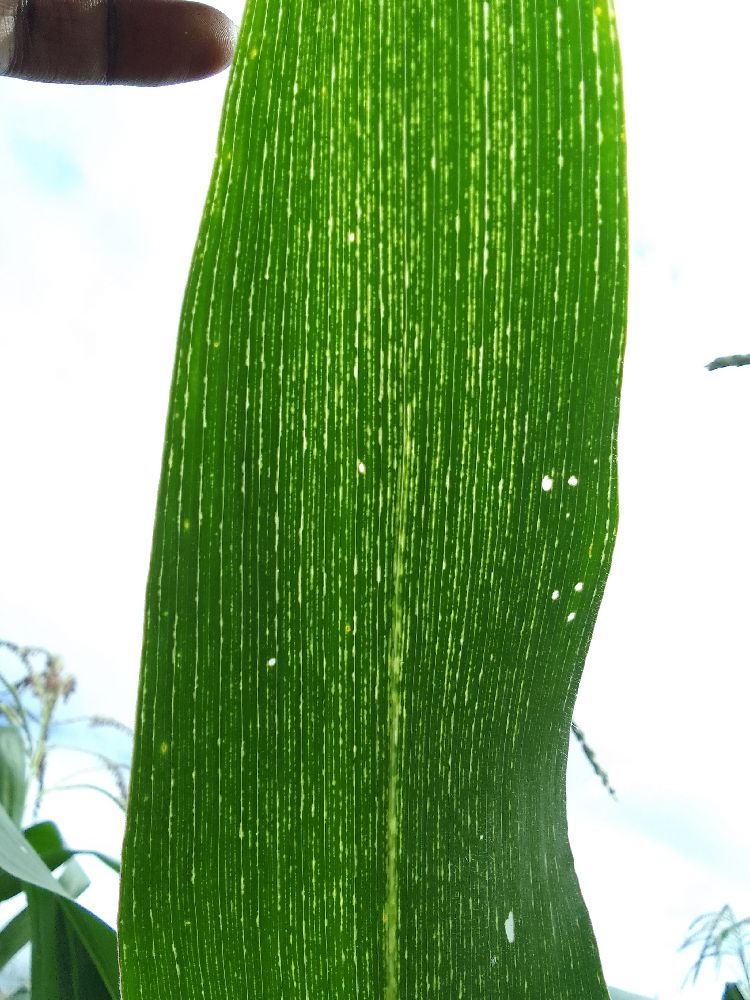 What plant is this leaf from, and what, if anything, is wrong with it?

maize, maize streak virus
